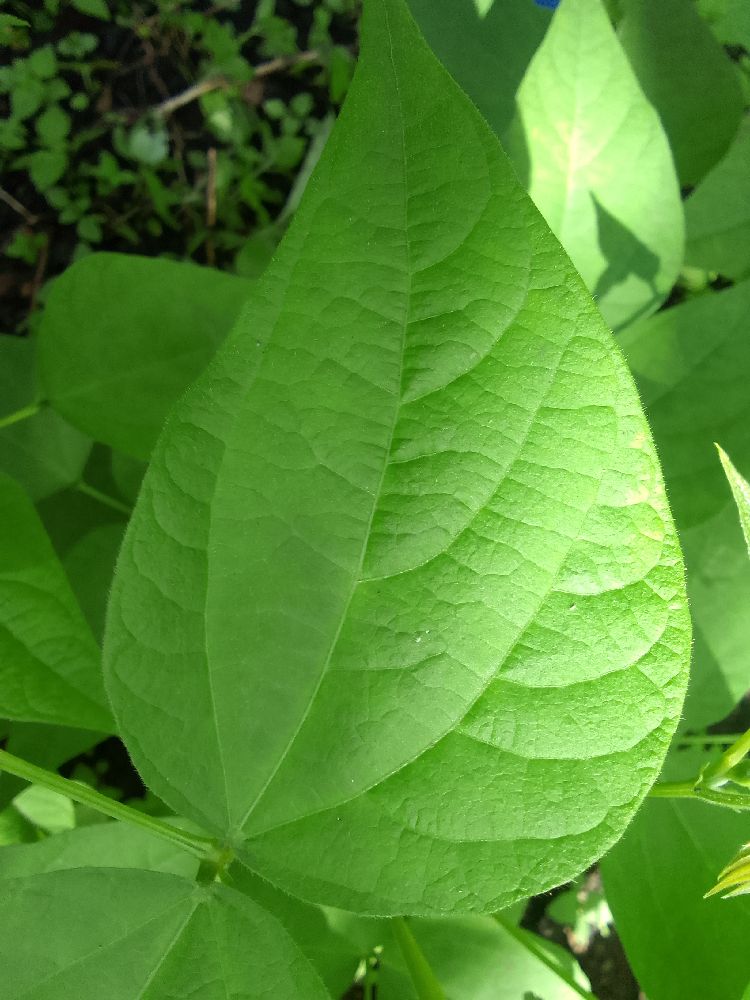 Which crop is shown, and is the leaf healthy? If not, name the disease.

common bean, healthy
